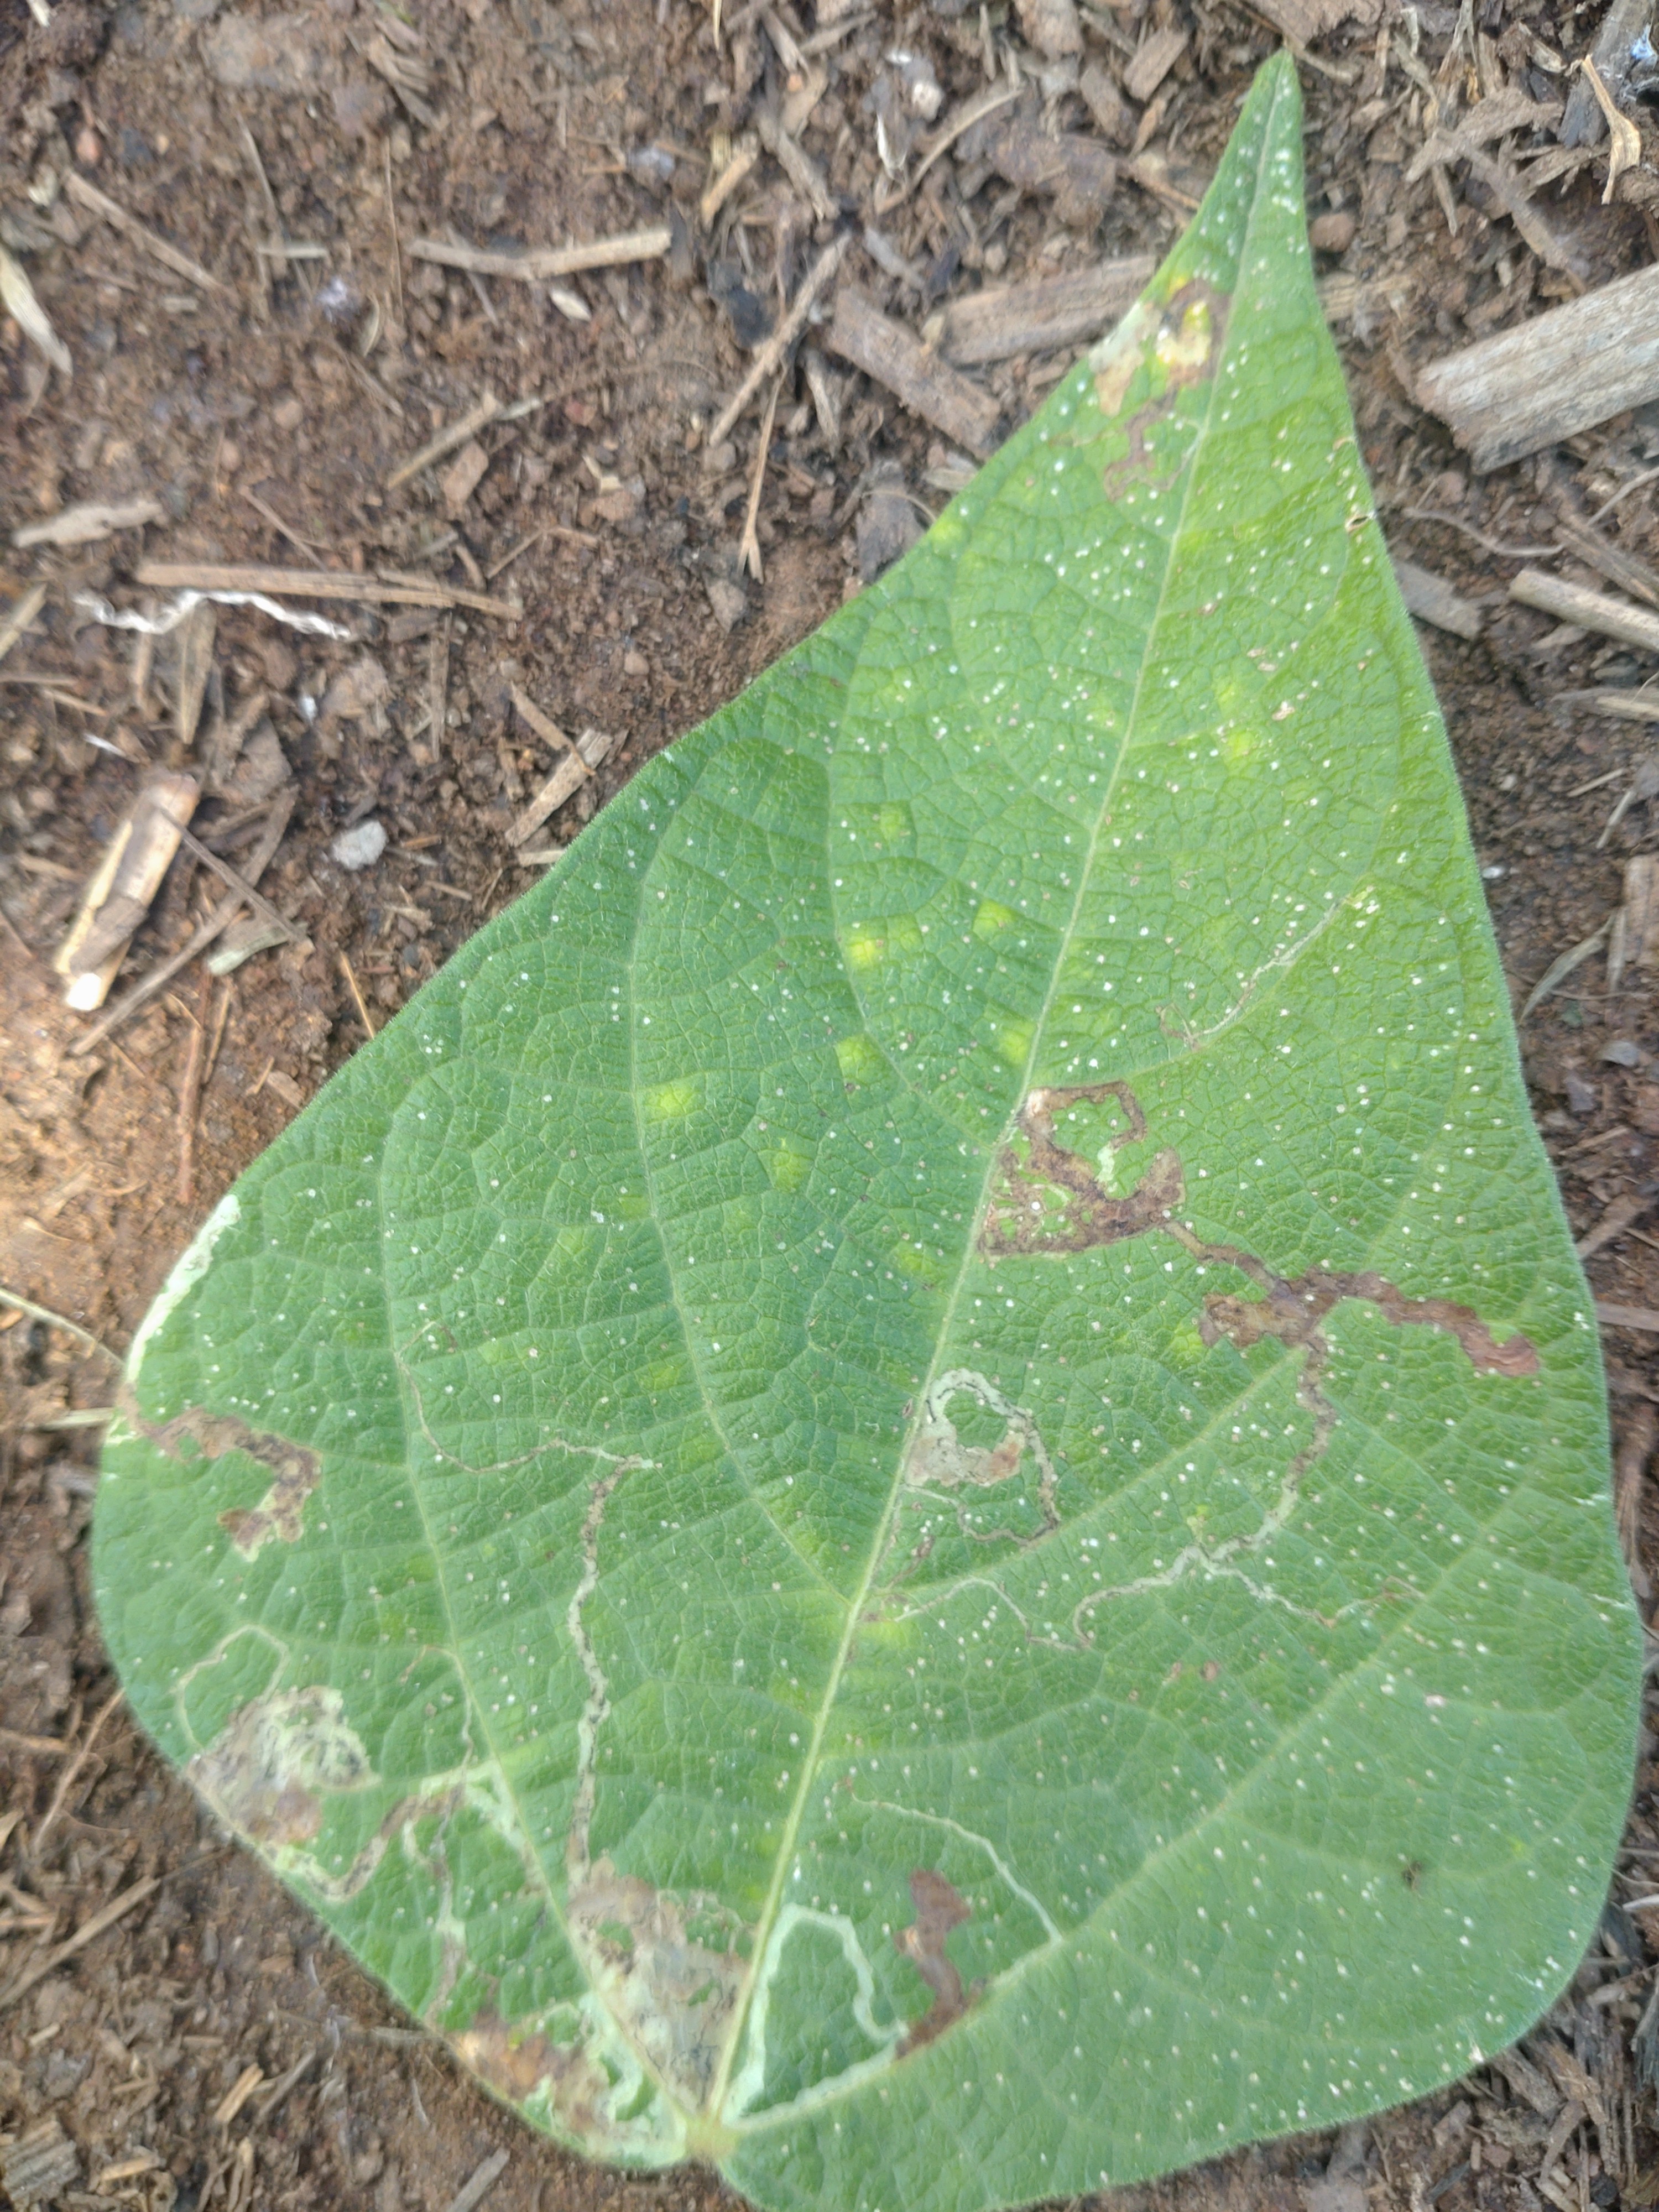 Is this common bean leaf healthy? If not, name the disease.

anthracnose
